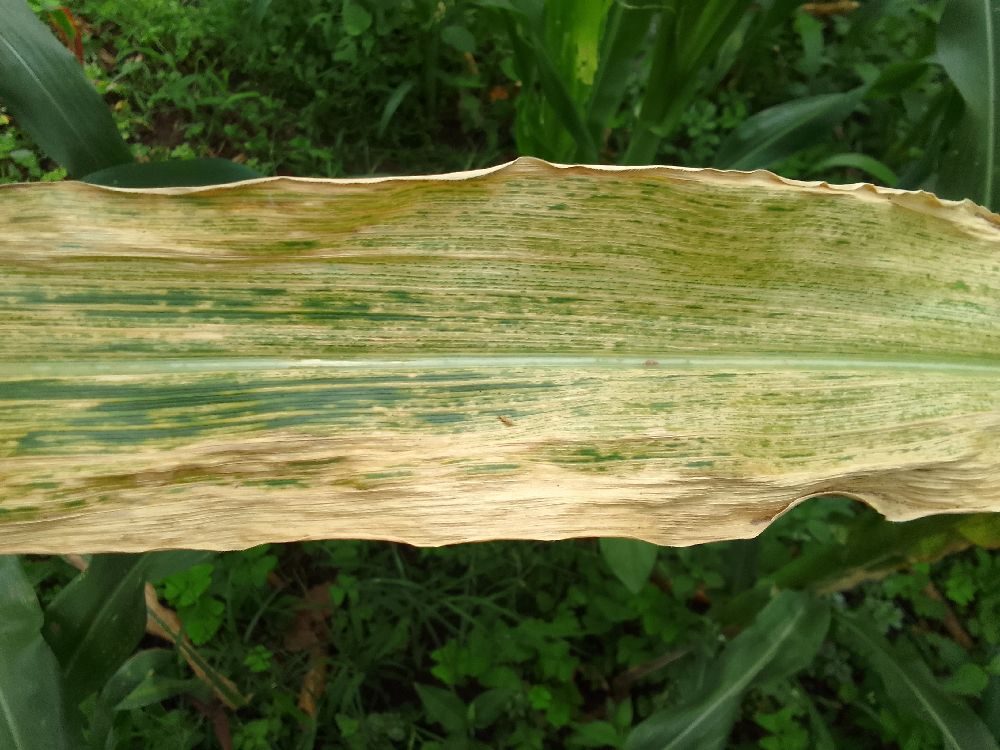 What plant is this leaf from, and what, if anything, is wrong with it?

maize, maize lethal necrosis
